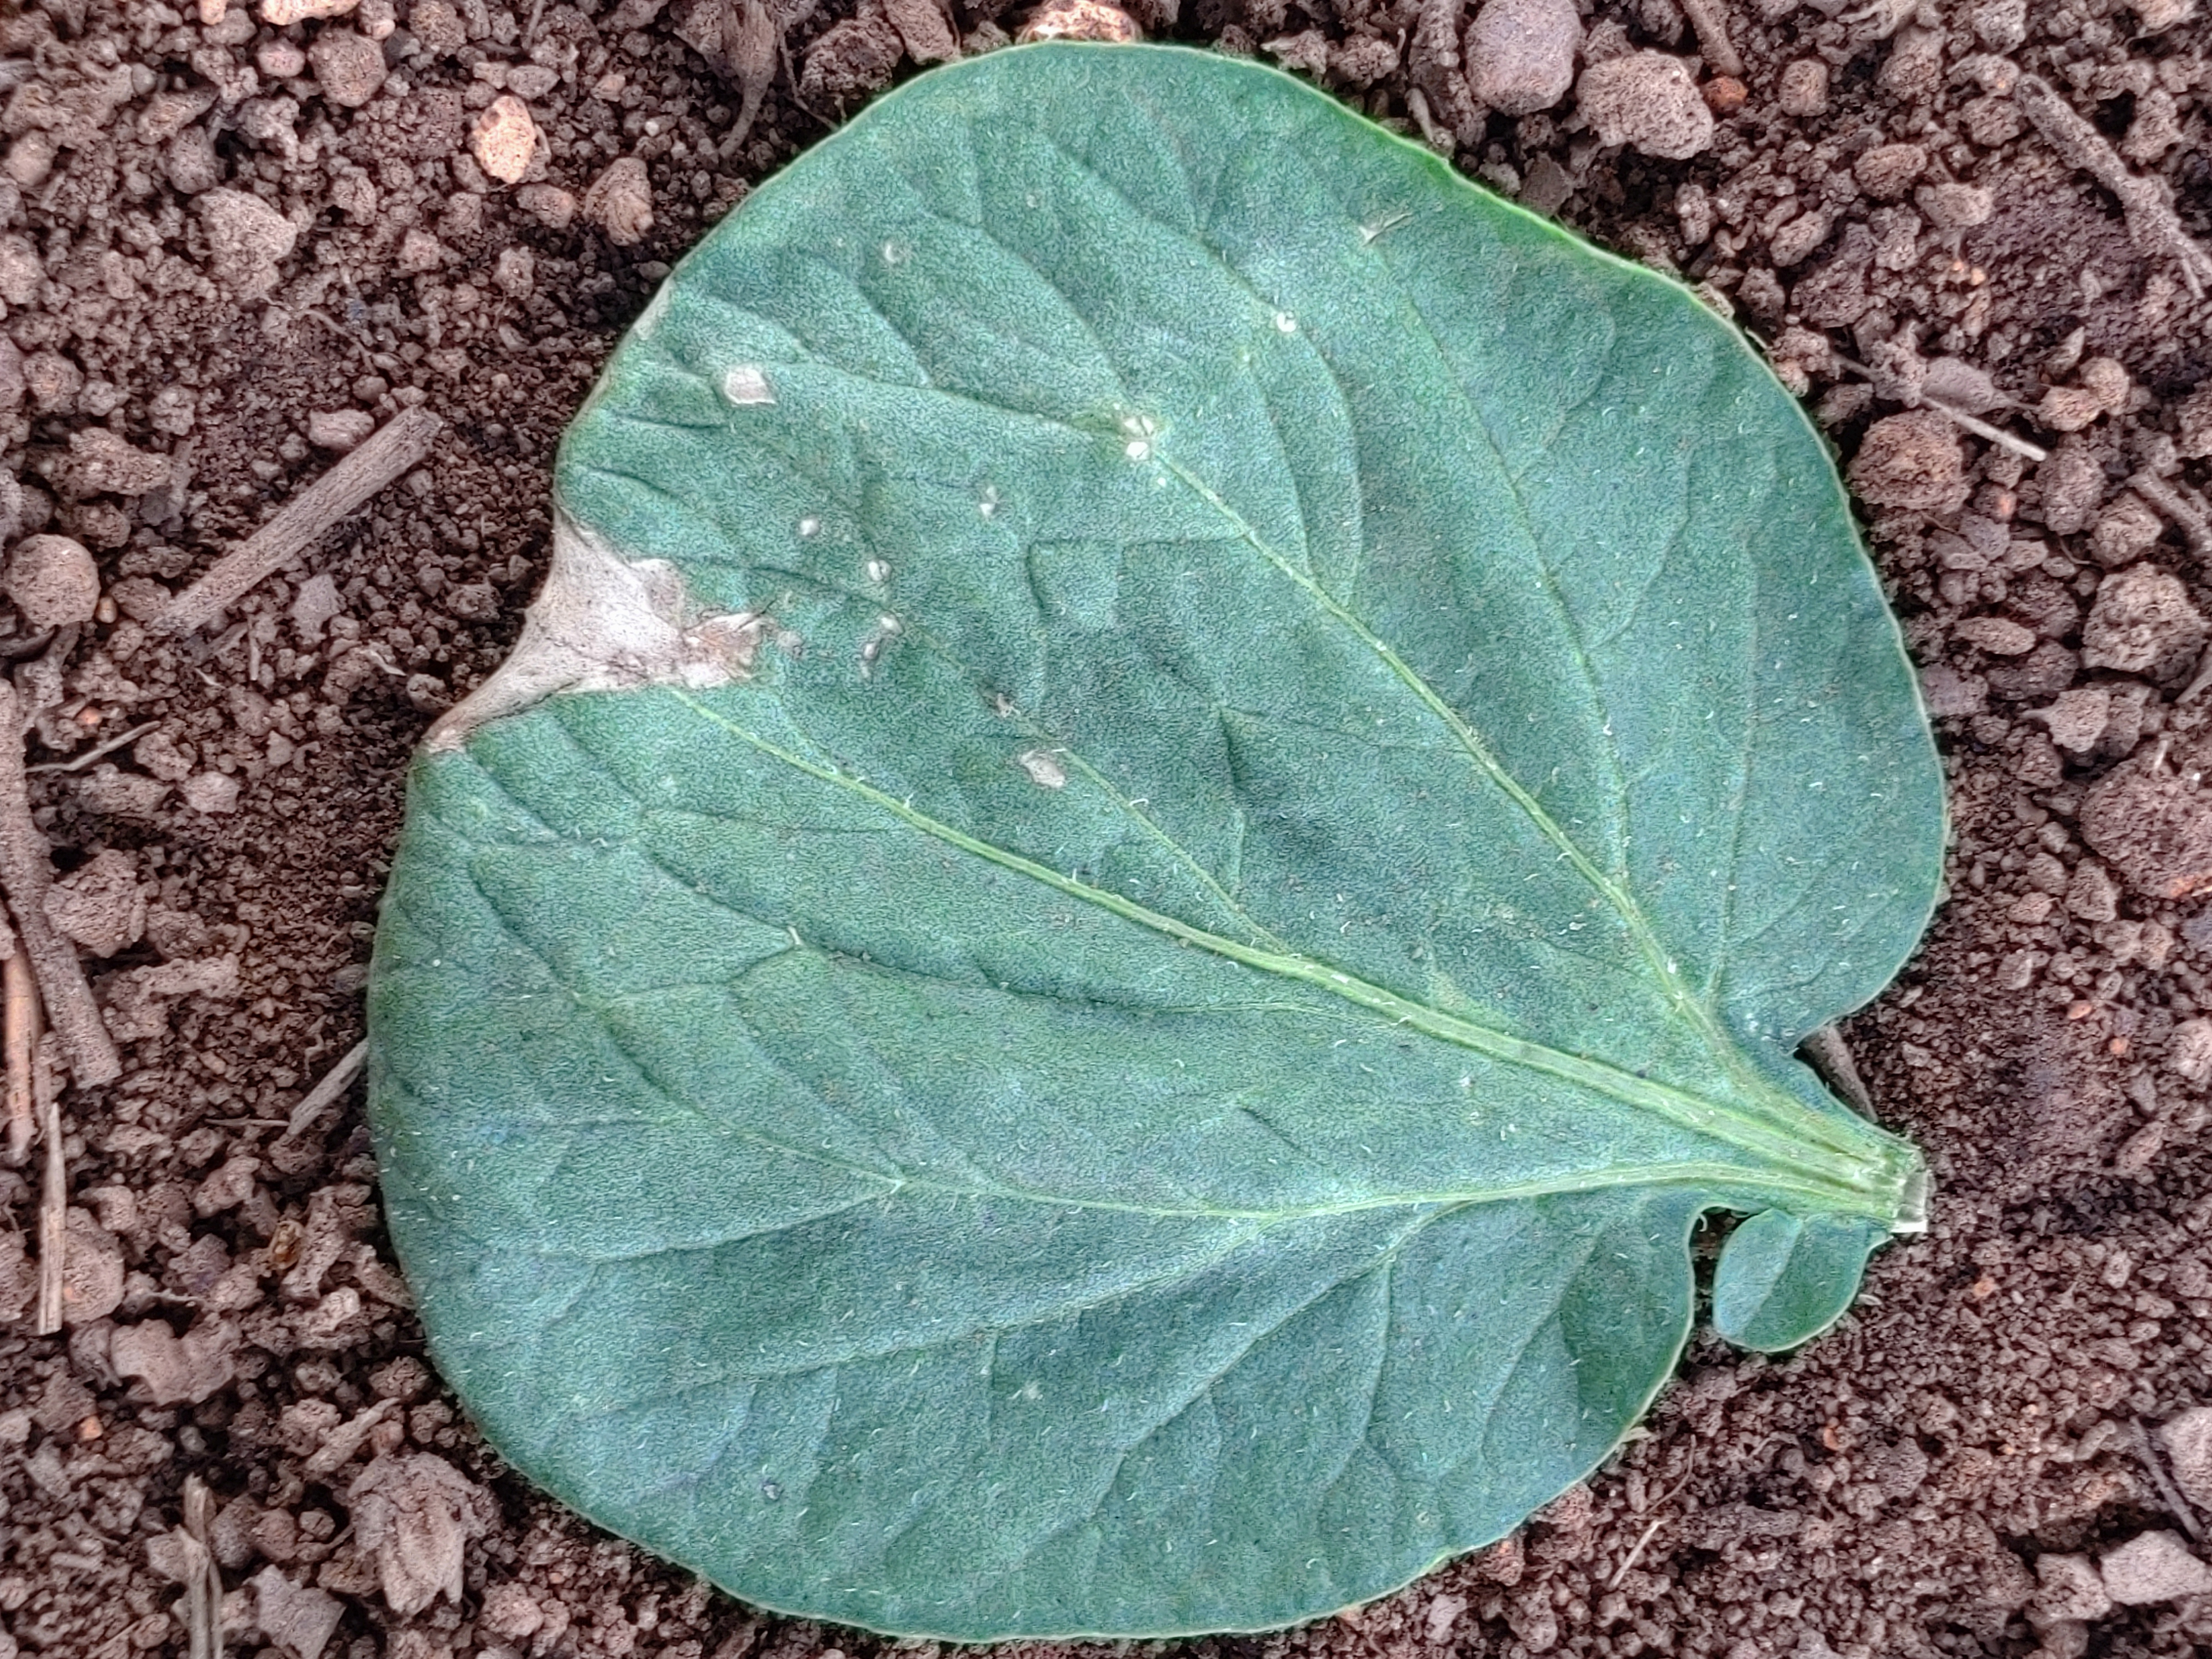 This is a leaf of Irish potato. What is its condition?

early blight
